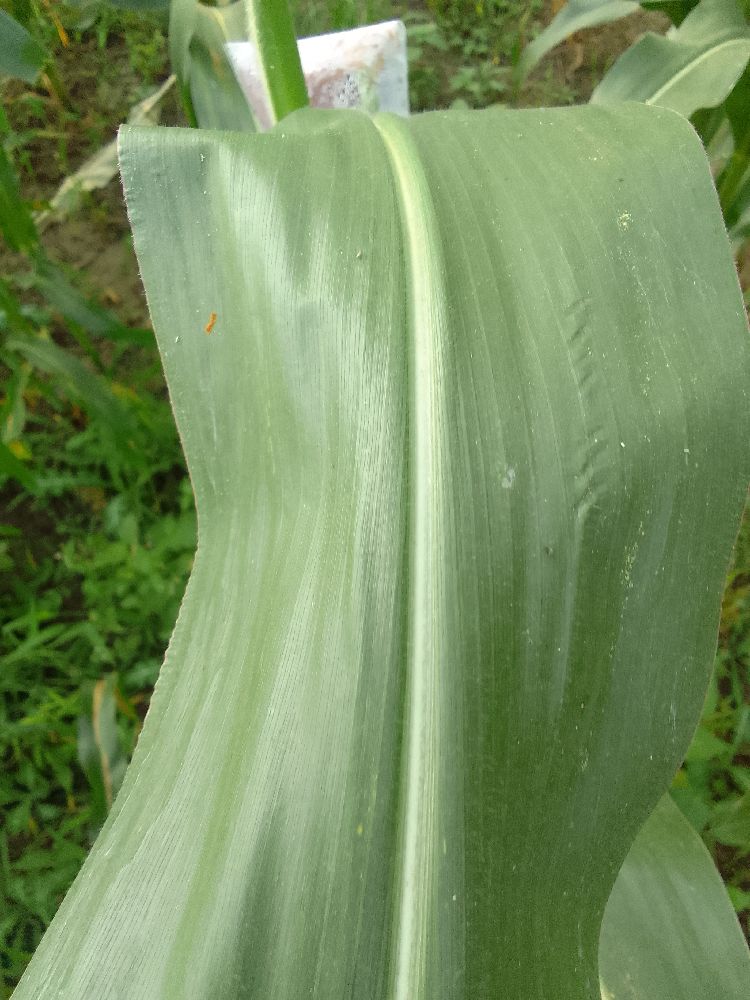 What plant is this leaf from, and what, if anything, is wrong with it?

maize, healthy
